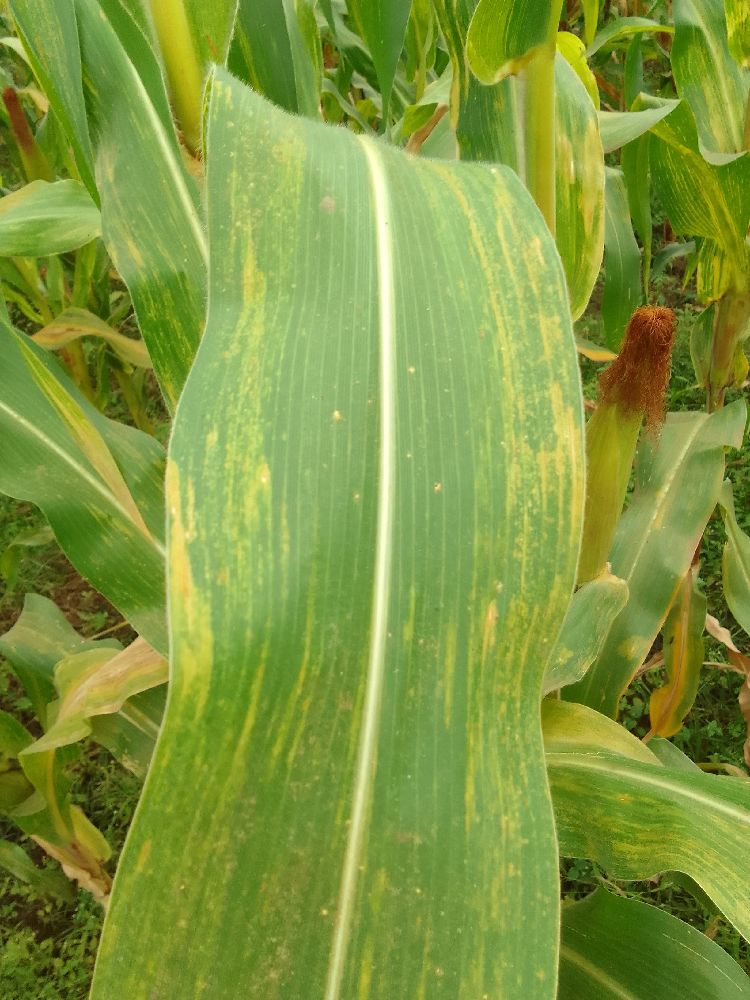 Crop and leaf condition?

maize, maize lethal necrosis
